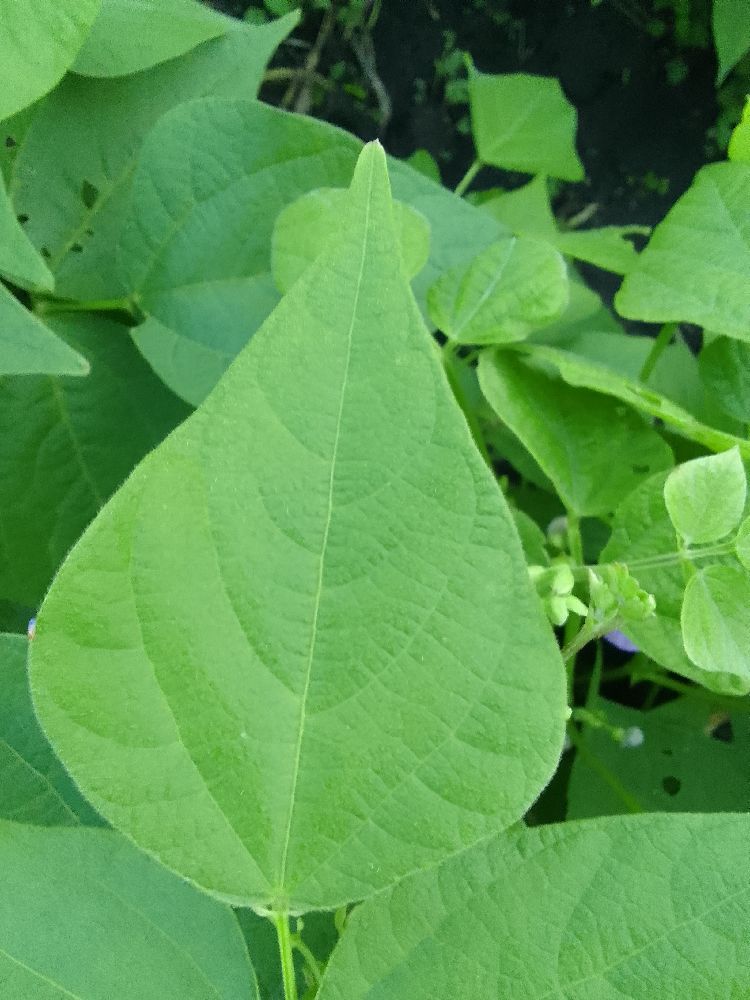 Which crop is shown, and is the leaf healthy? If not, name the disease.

common bean, healthy
